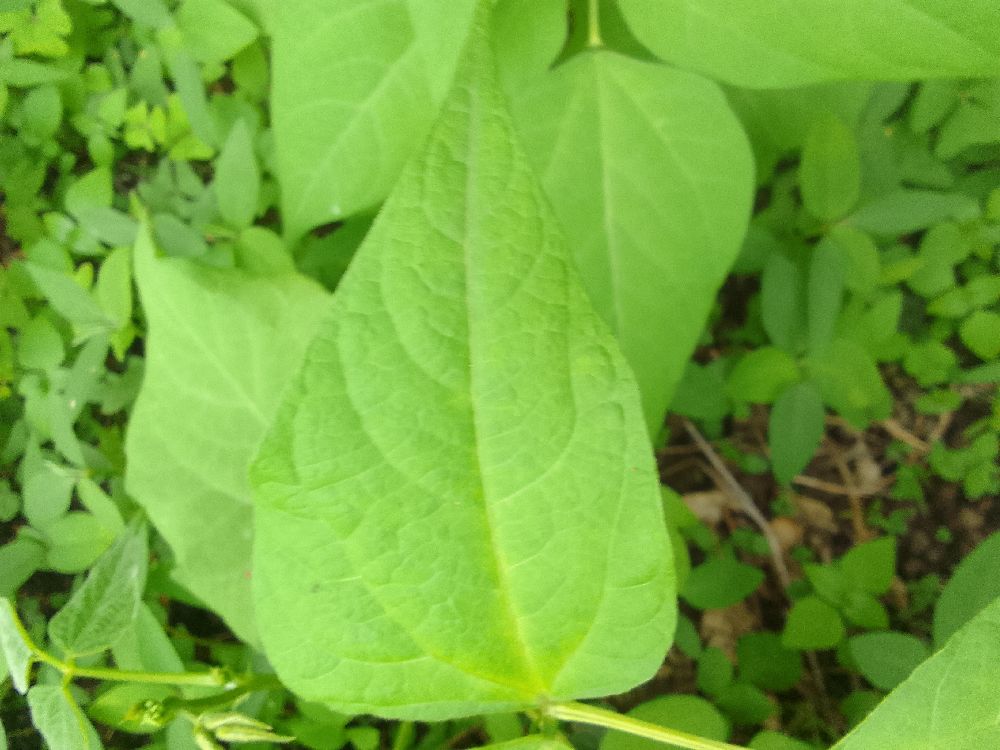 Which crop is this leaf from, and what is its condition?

common bean, healthy
